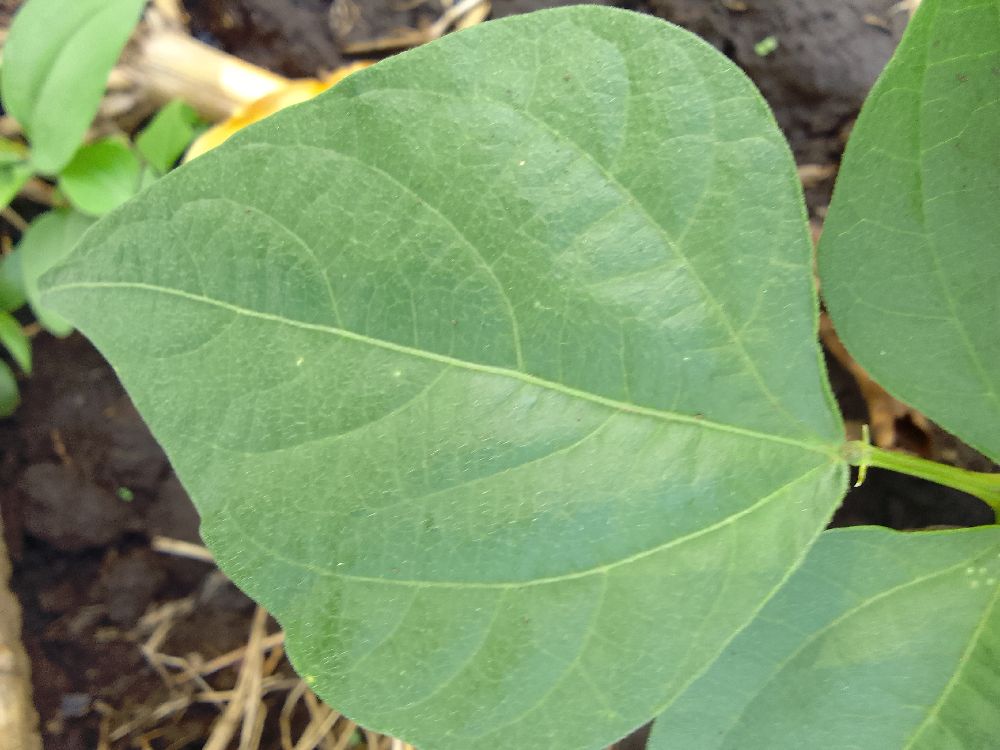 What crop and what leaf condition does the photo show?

common bean, healthy
